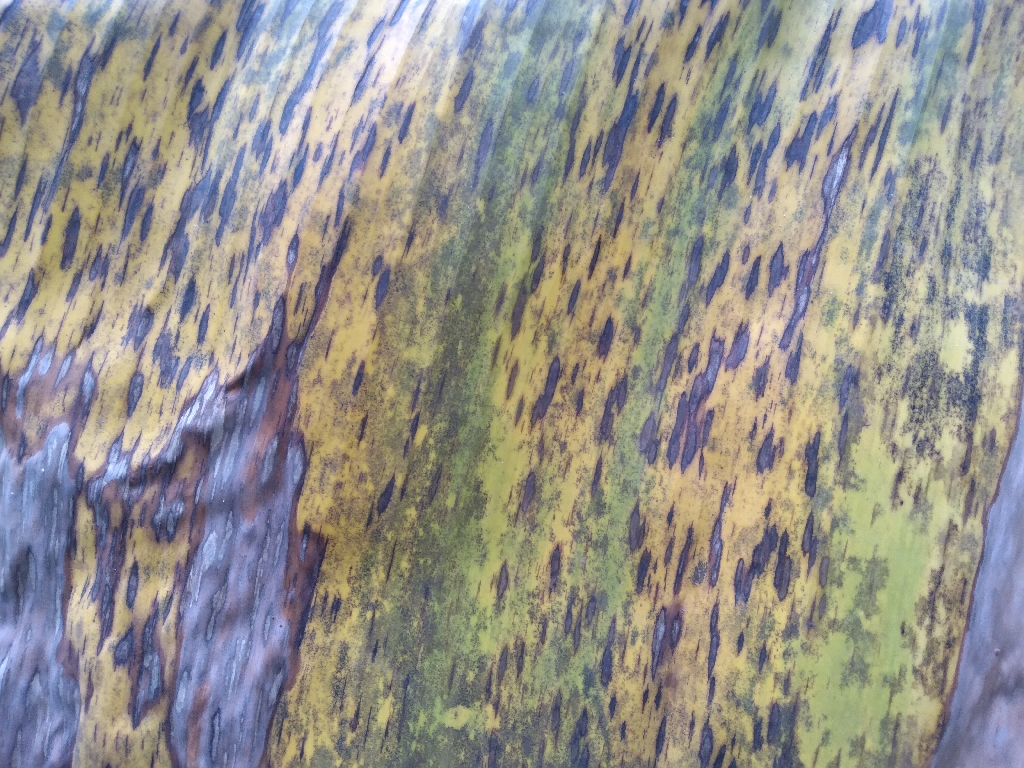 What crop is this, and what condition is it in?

banana, black sigatoka
